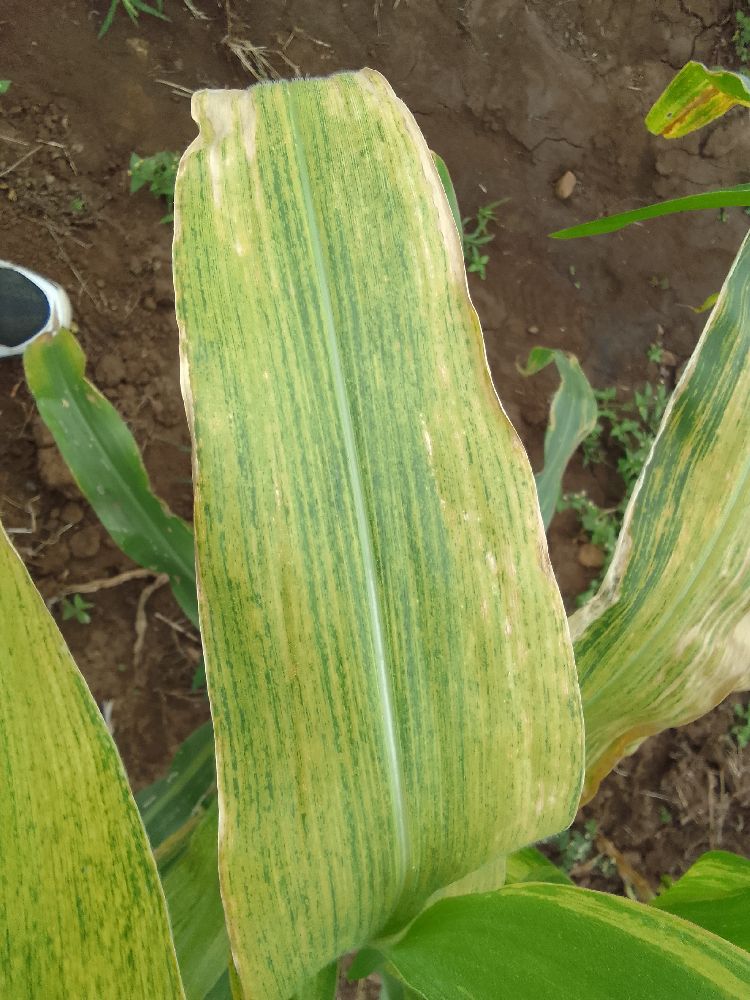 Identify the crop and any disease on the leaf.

maize, maize lethal necrosis
